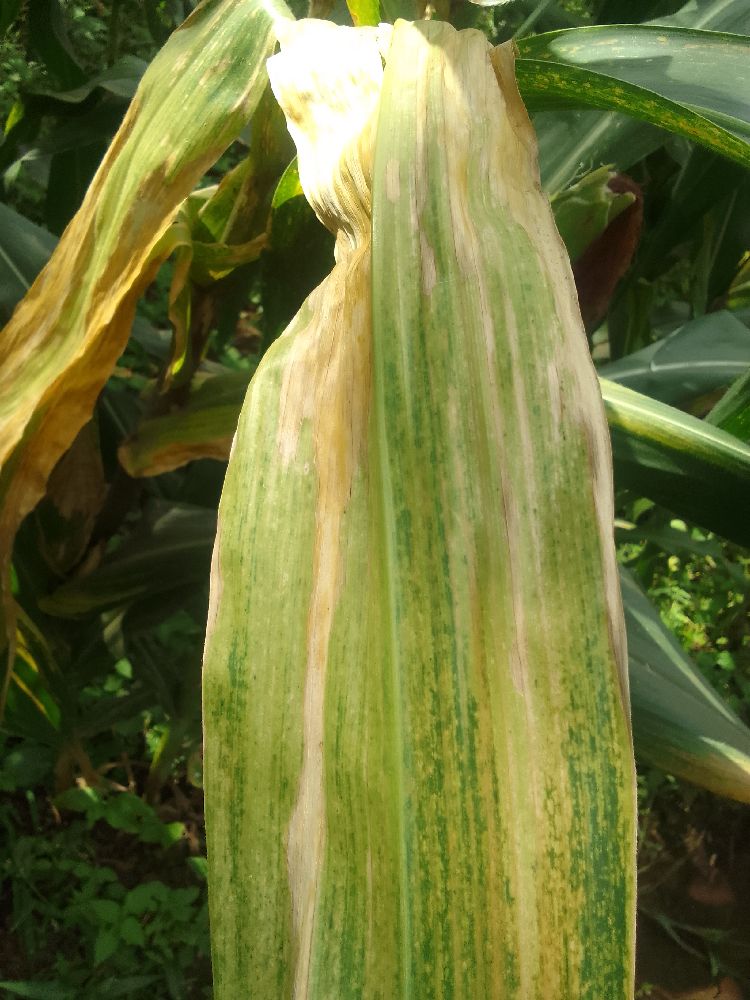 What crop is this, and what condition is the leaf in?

maize, maize lethal necrosis
